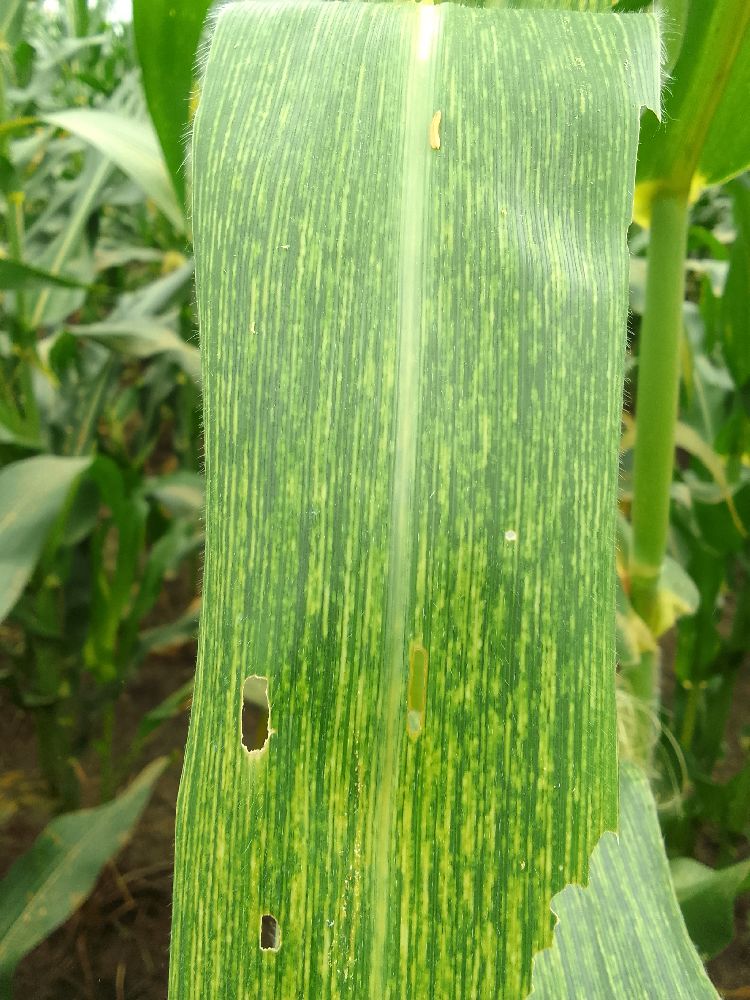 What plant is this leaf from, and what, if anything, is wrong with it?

maize, maize streak virus
